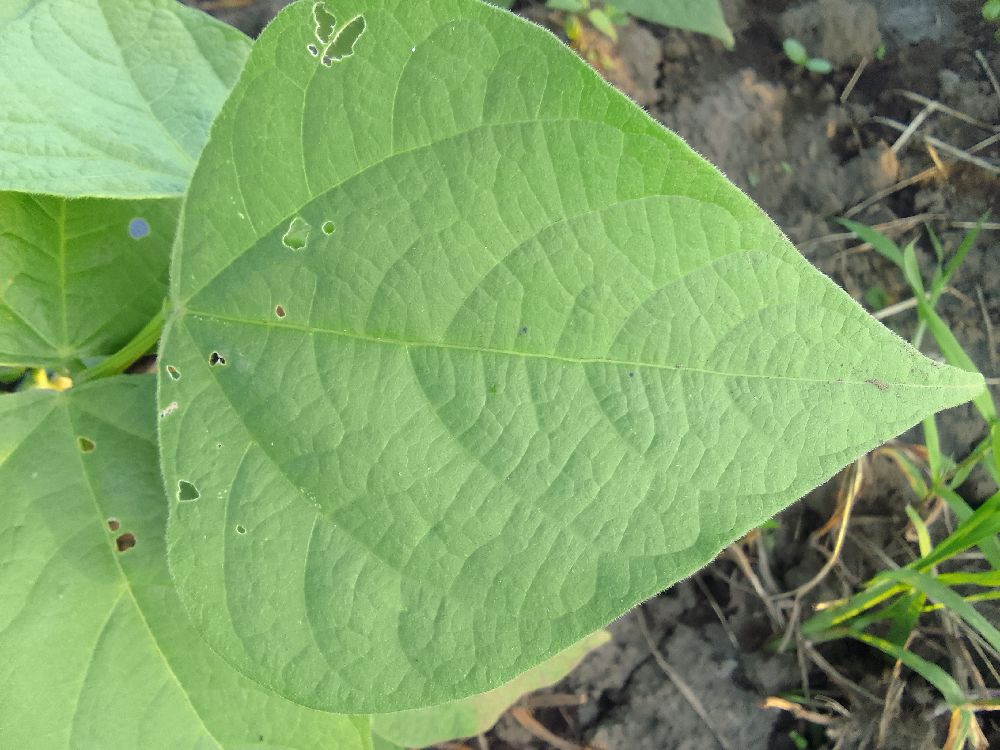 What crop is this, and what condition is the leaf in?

common bean, healthy
